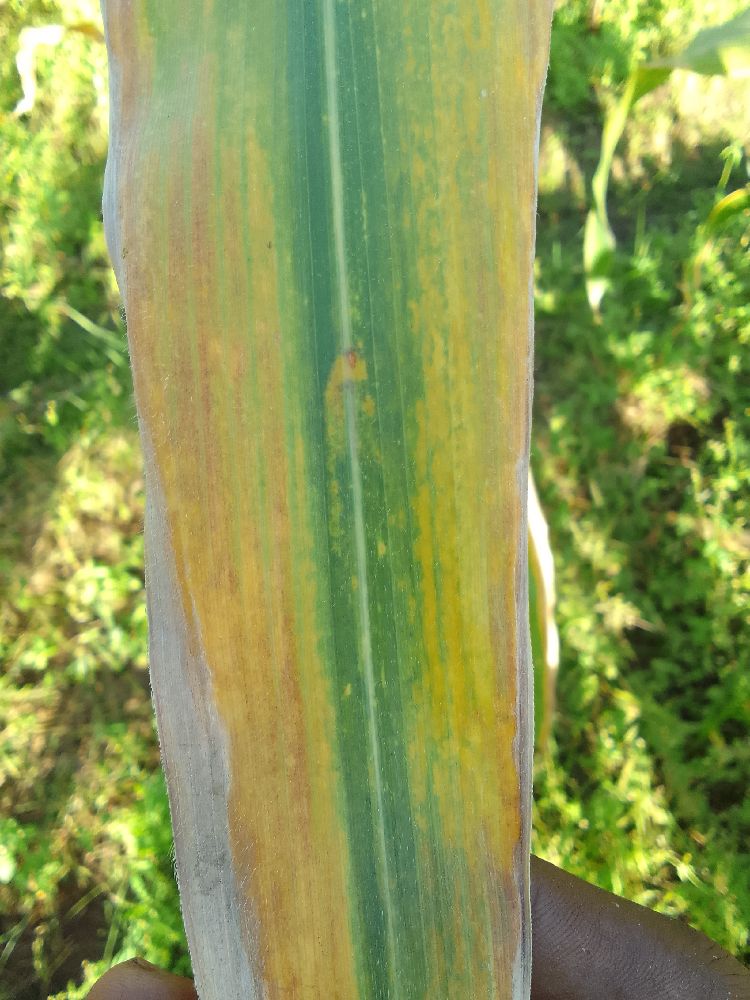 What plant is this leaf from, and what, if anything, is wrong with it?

maize, maize lethal necrosis
